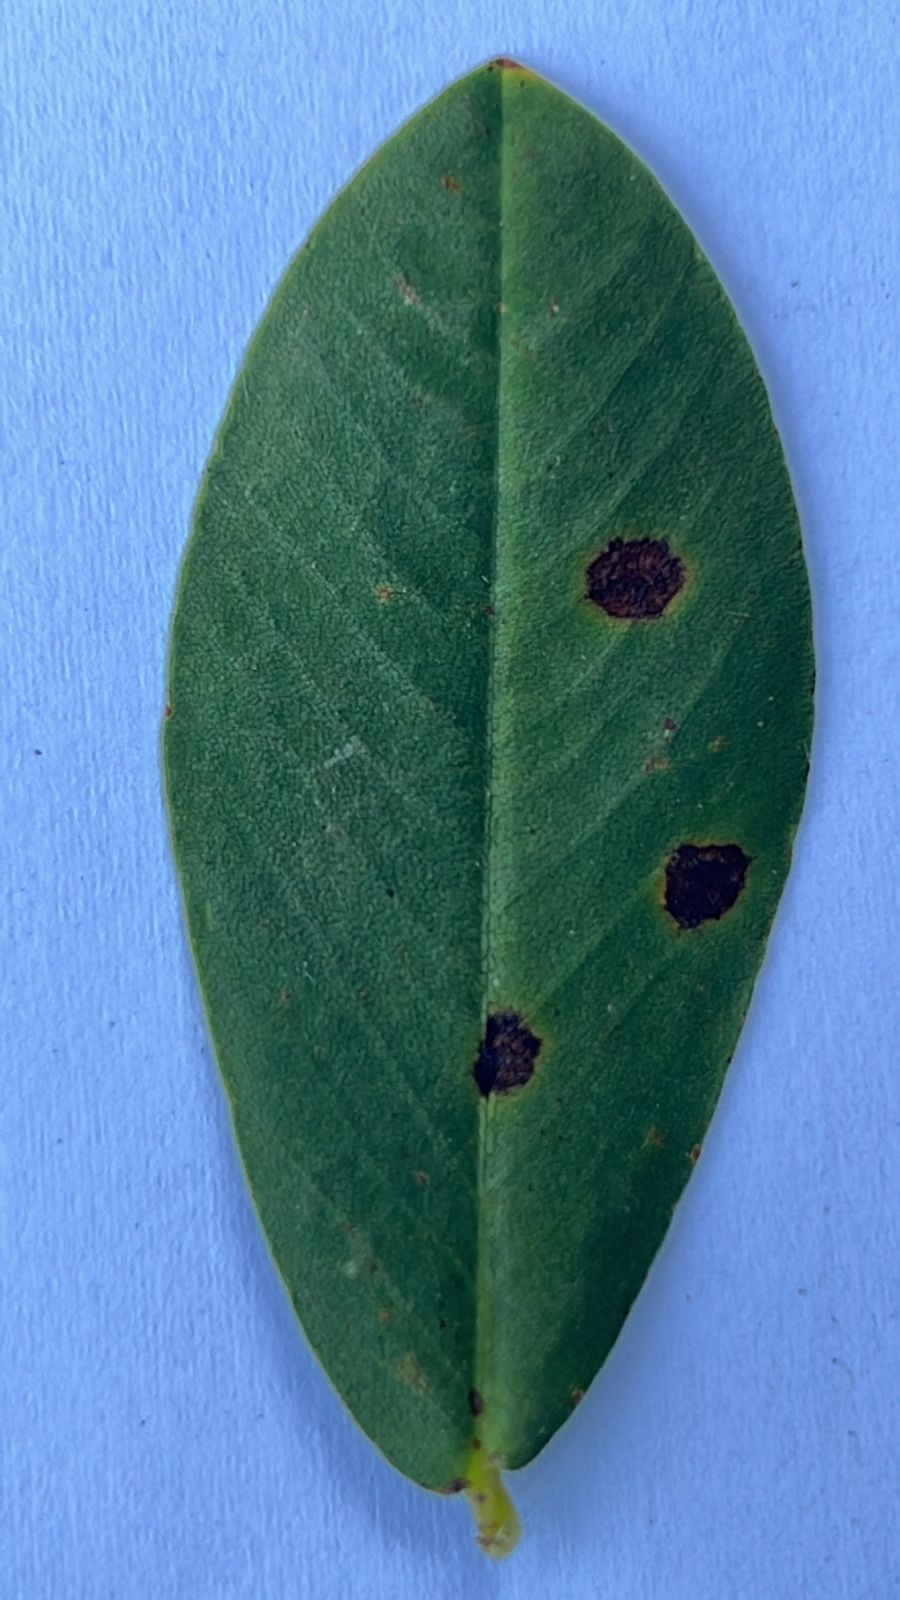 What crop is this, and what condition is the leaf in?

peanut, nothapassalora personata
